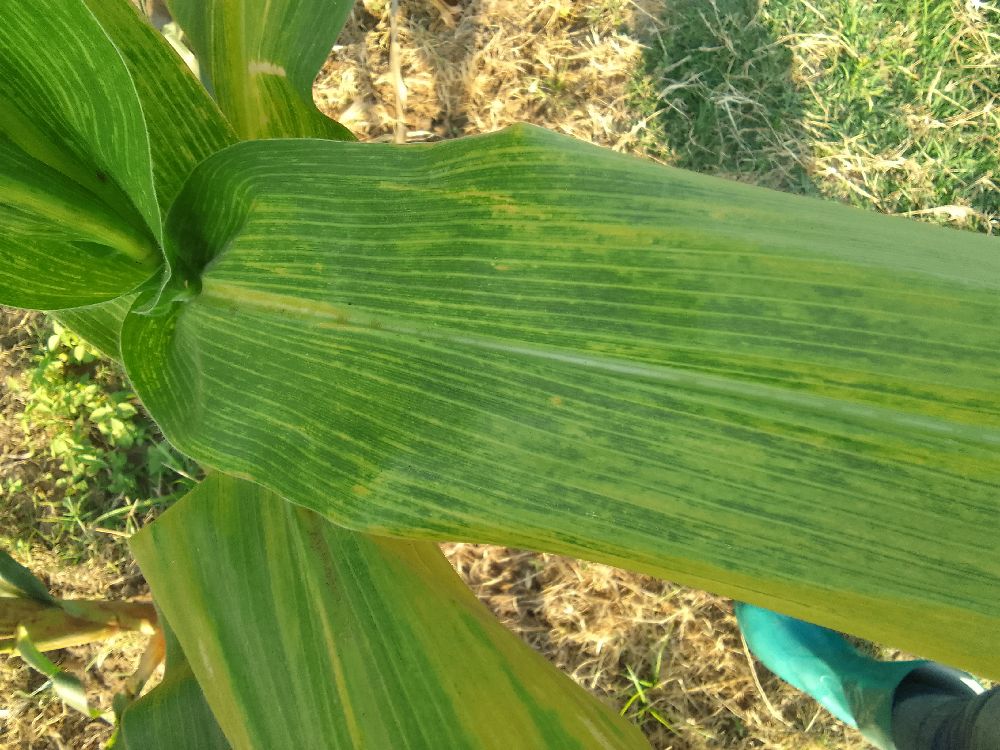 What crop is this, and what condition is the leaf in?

maize, maize lethal necrosis
